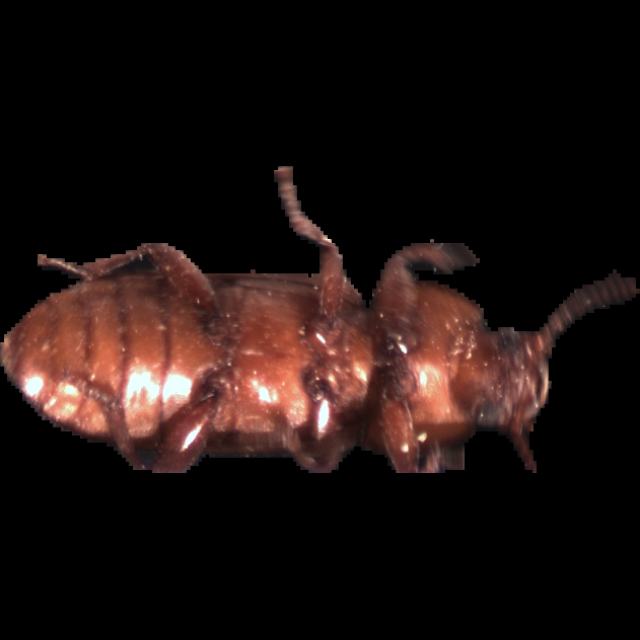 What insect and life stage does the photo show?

mealworm beetle
